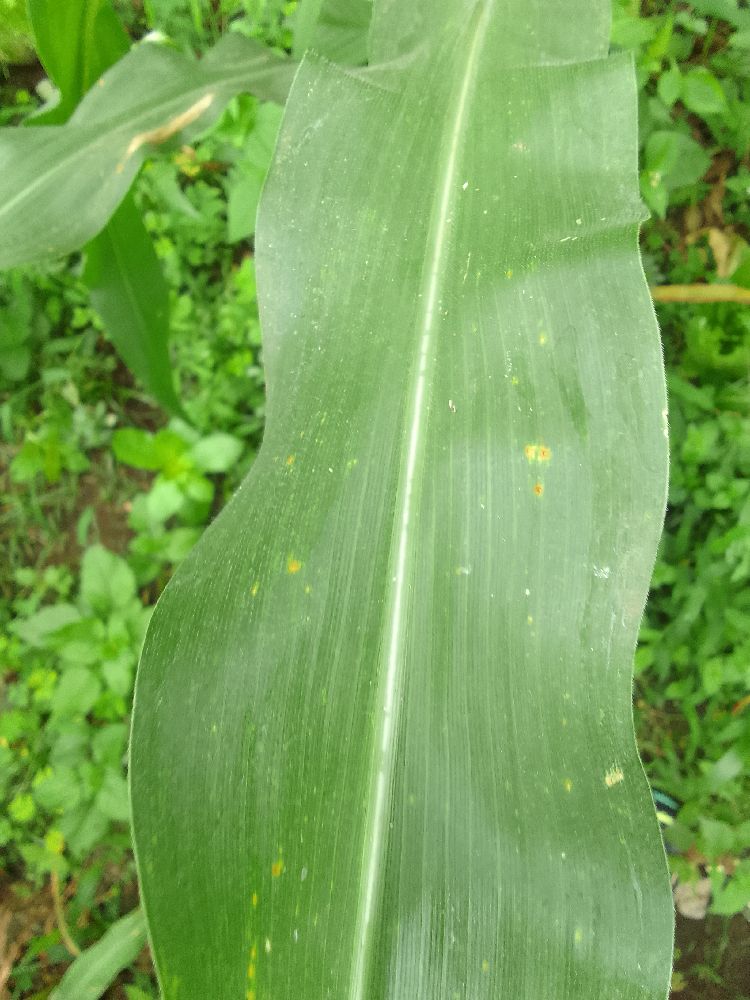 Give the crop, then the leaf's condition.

maize, healthy
